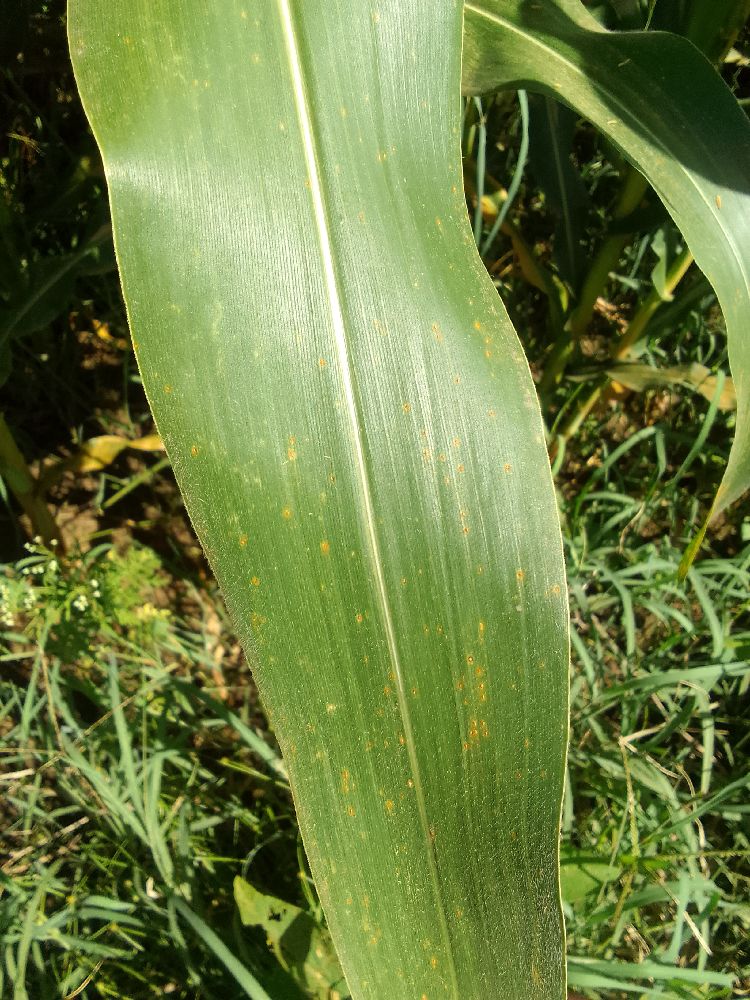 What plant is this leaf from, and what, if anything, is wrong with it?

maize, healthy
